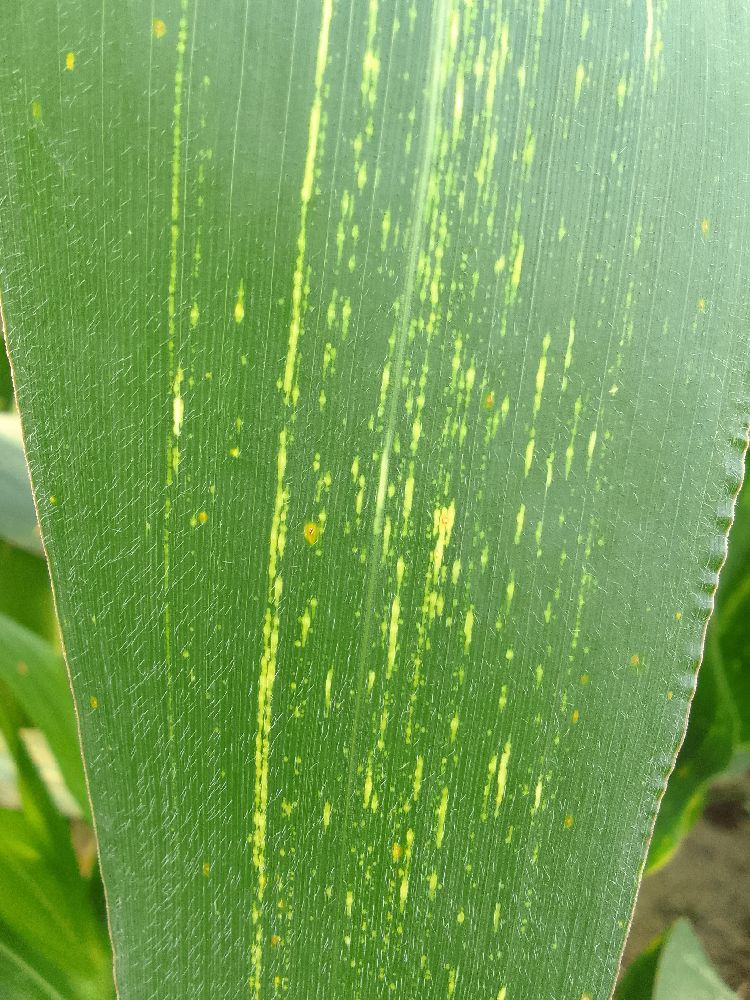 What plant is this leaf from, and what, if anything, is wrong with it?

maize, maize streak virus
